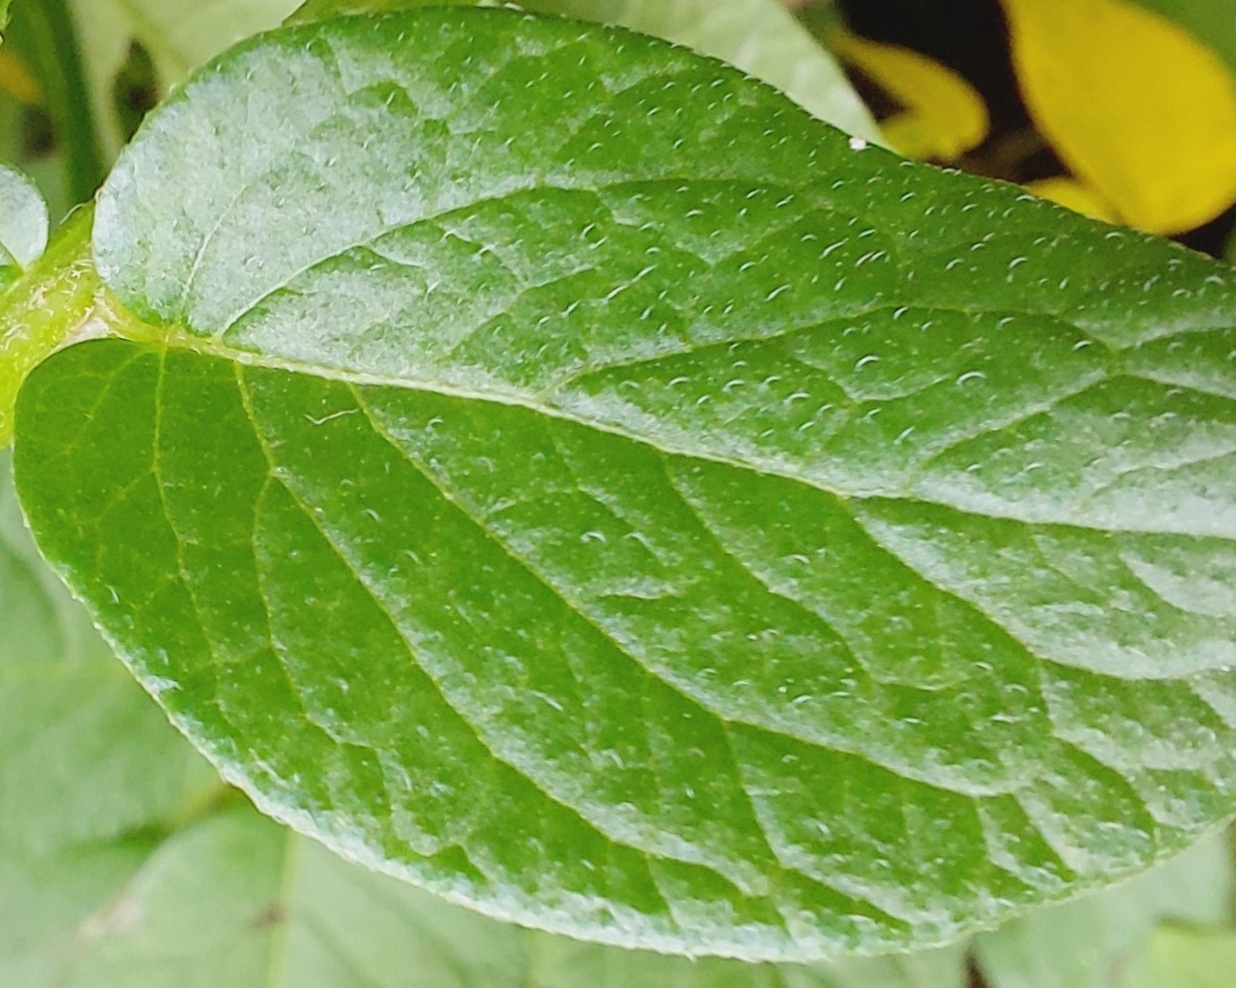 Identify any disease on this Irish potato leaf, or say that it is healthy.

healthy
